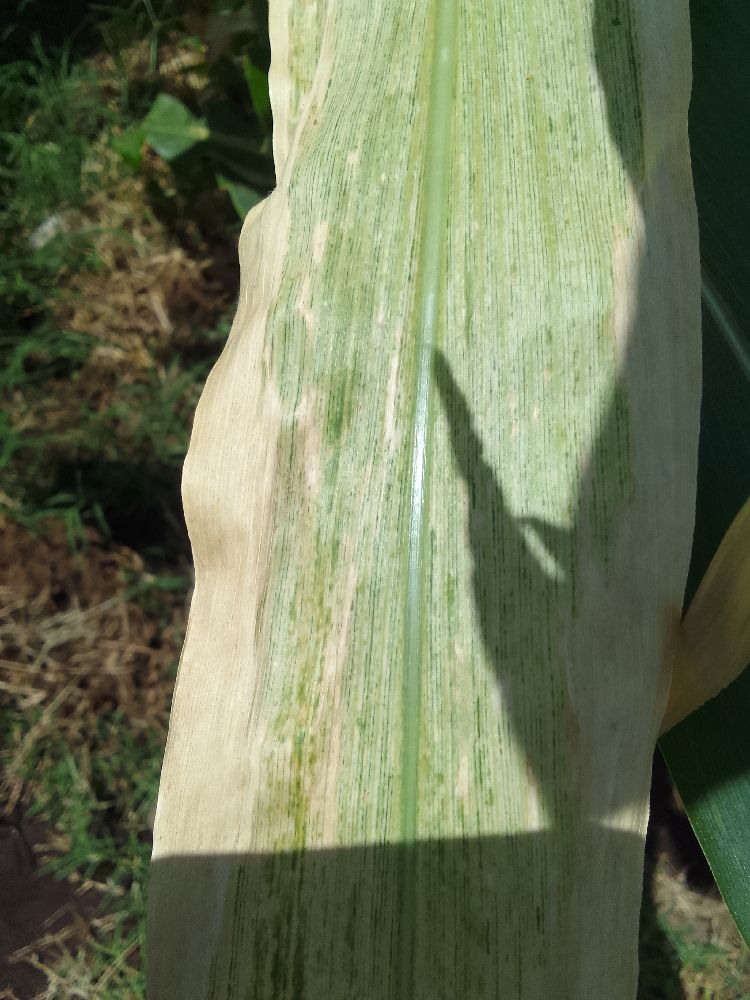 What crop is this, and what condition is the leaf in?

maize, maize lethal necrosis
